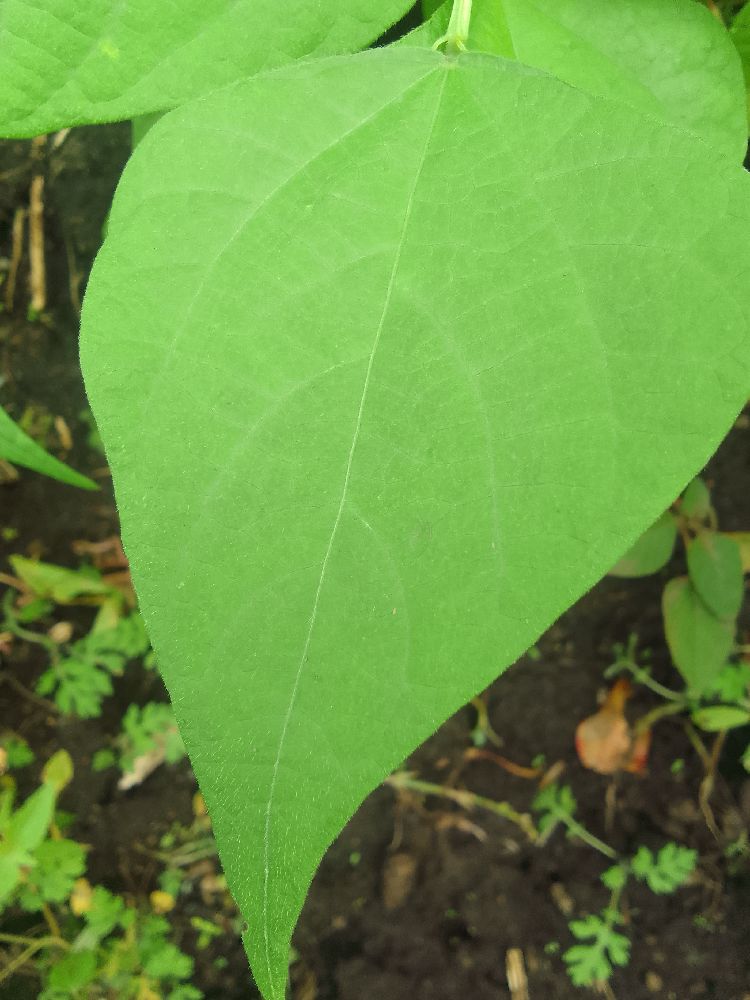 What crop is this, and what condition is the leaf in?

common bean, healthy
